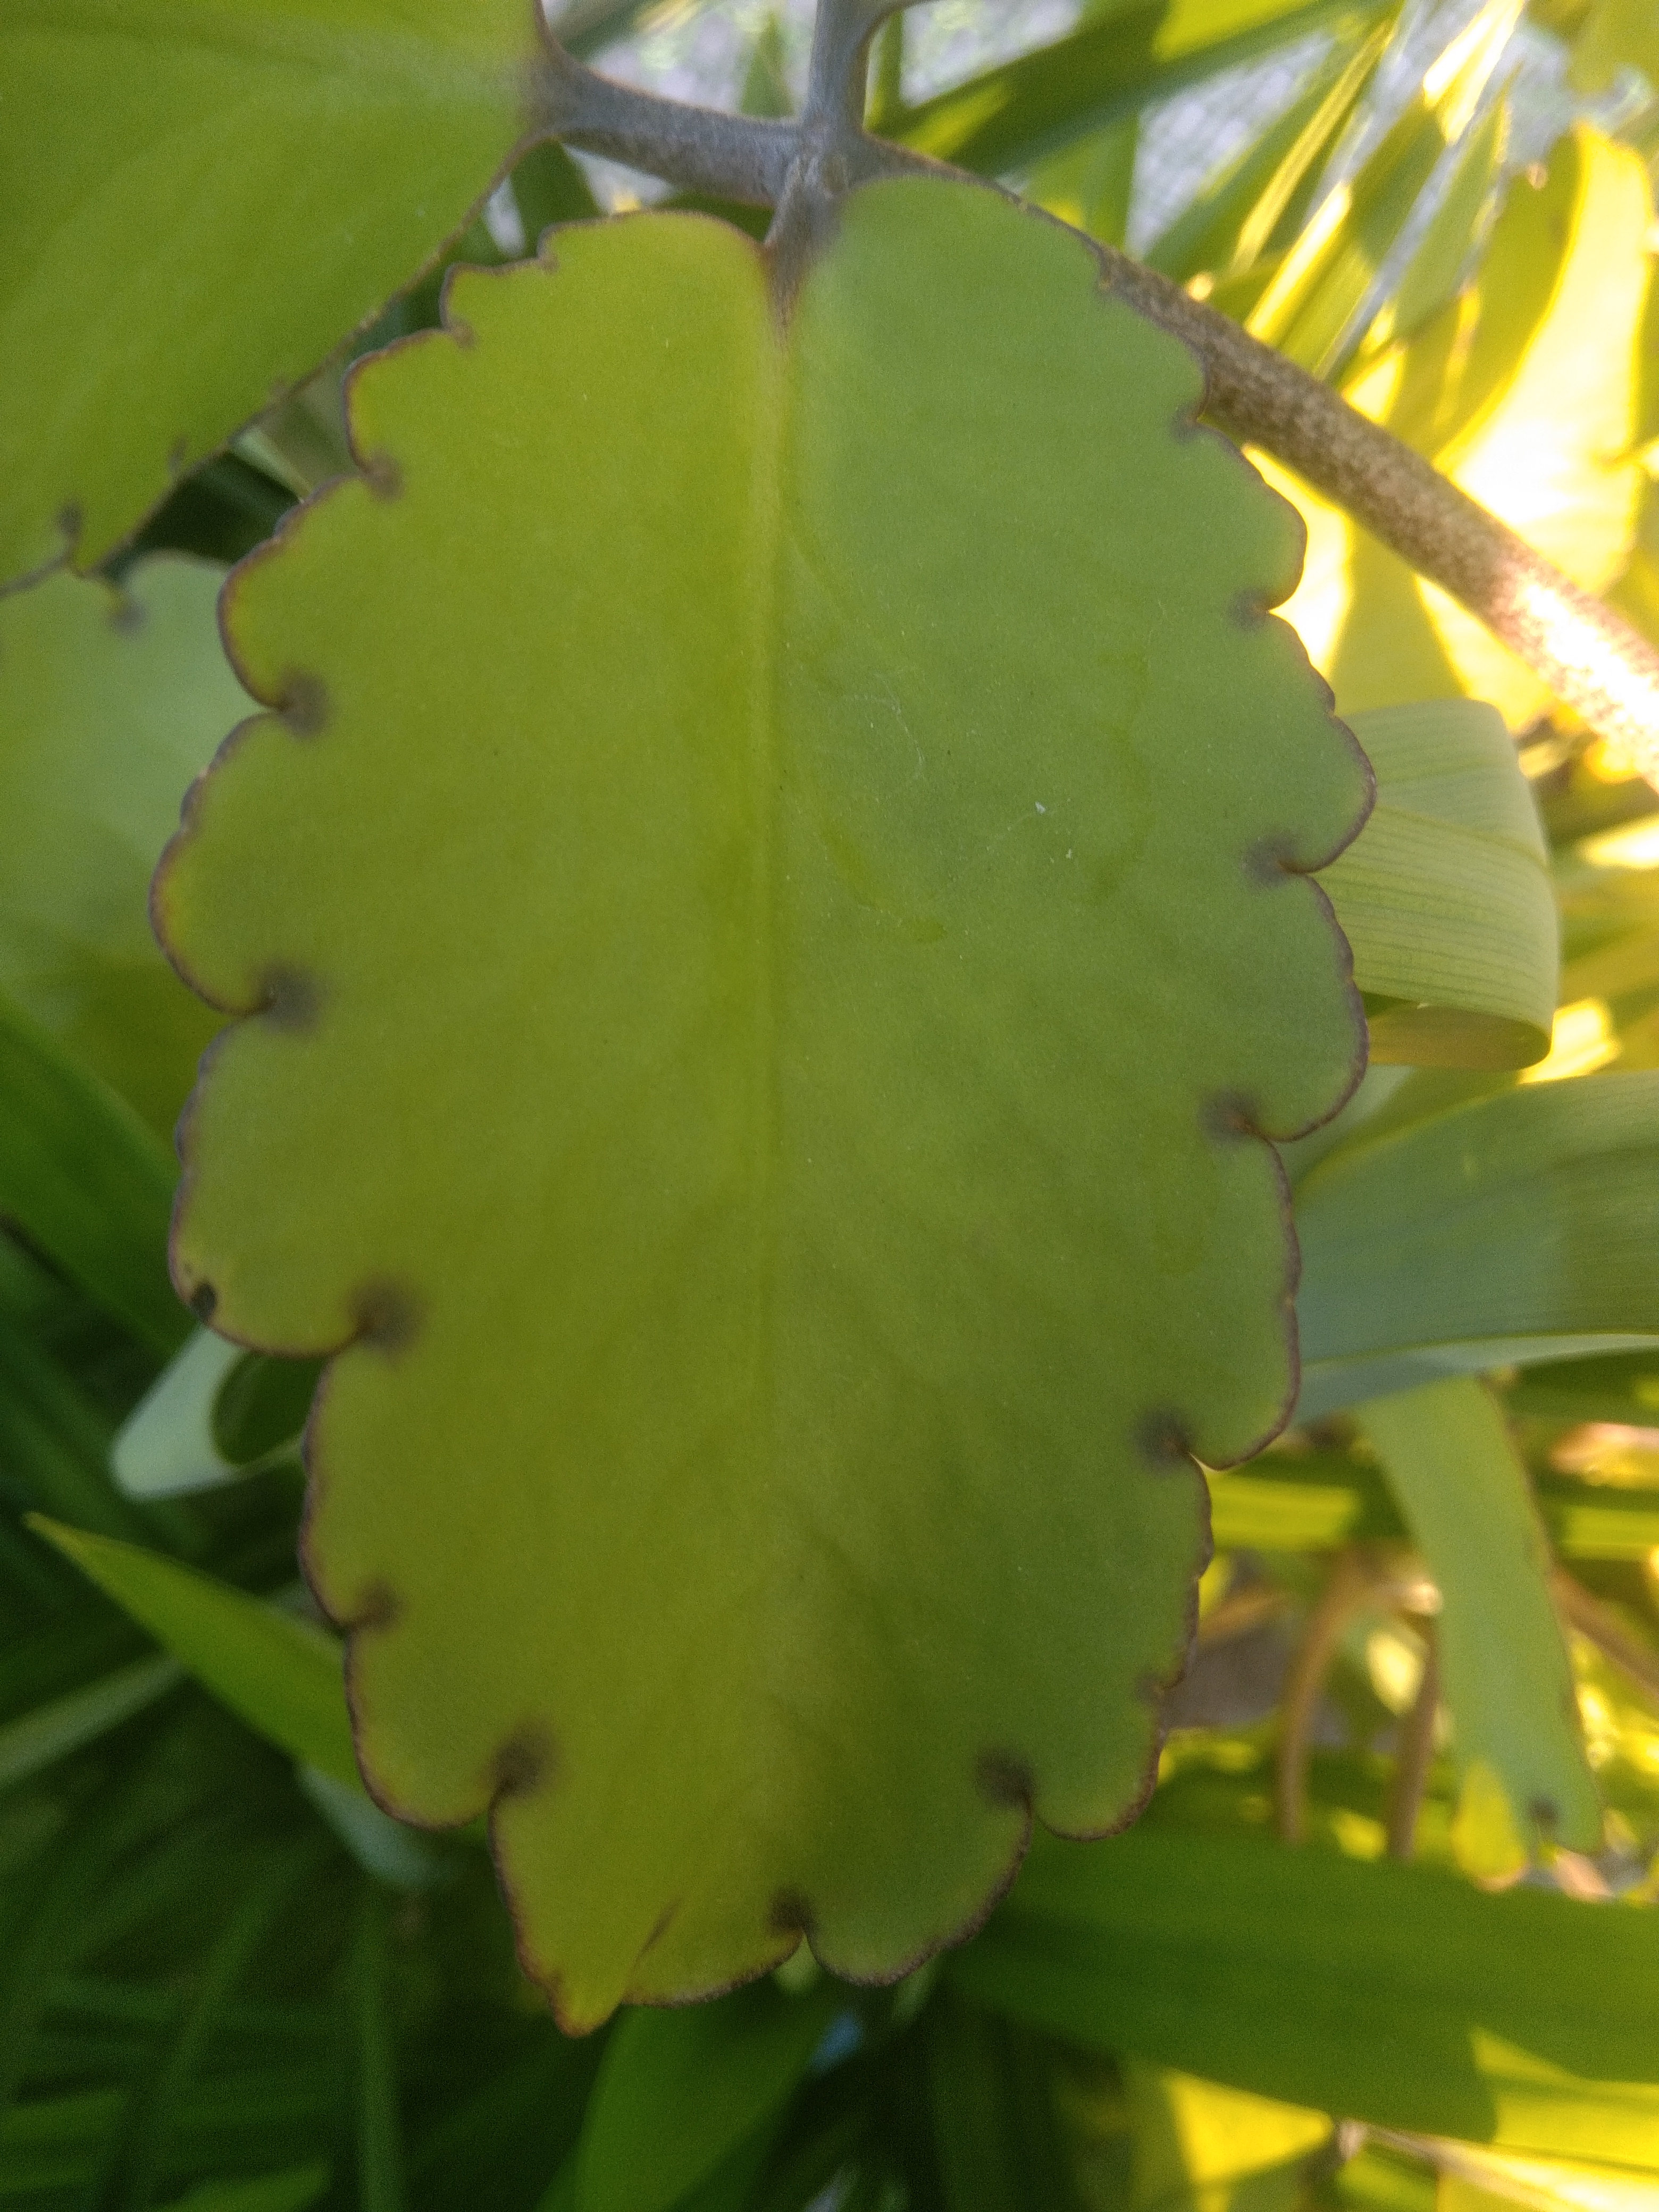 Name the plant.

pathorkuci
